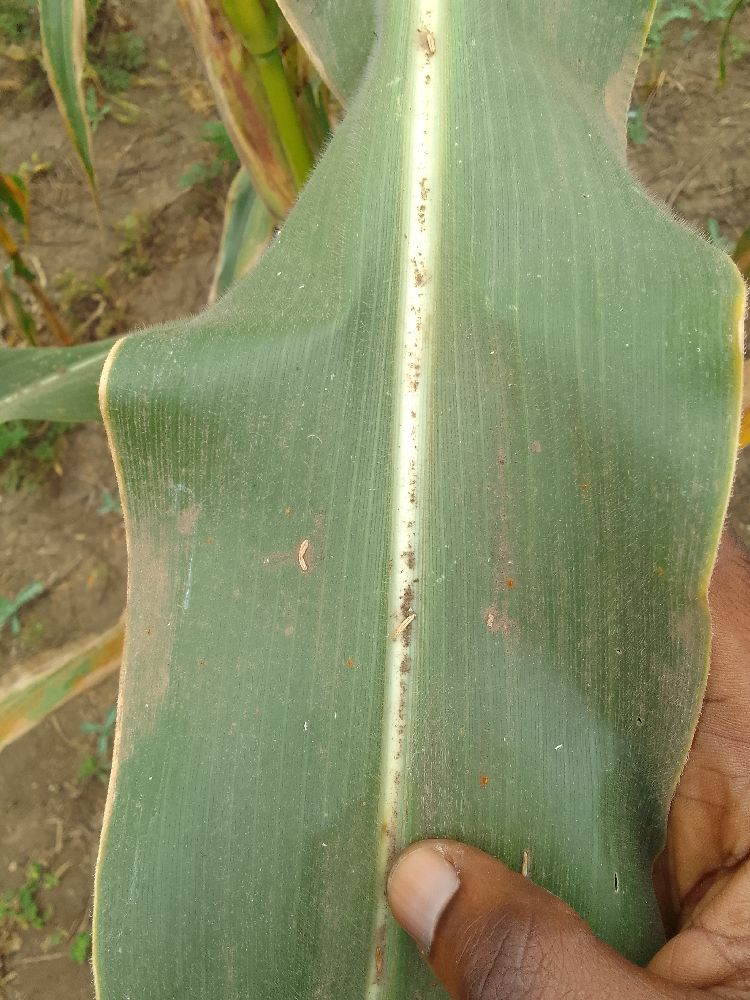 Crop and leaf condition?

maize, healthy
